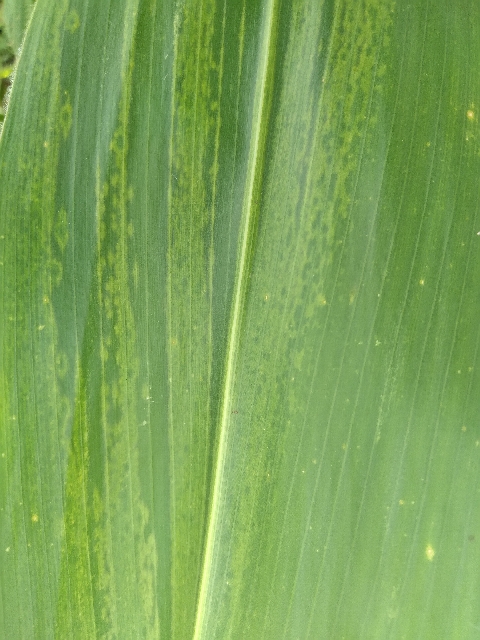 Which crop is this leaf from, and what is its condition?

maize, maize lethal necrosis
